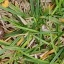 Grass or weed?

grass
